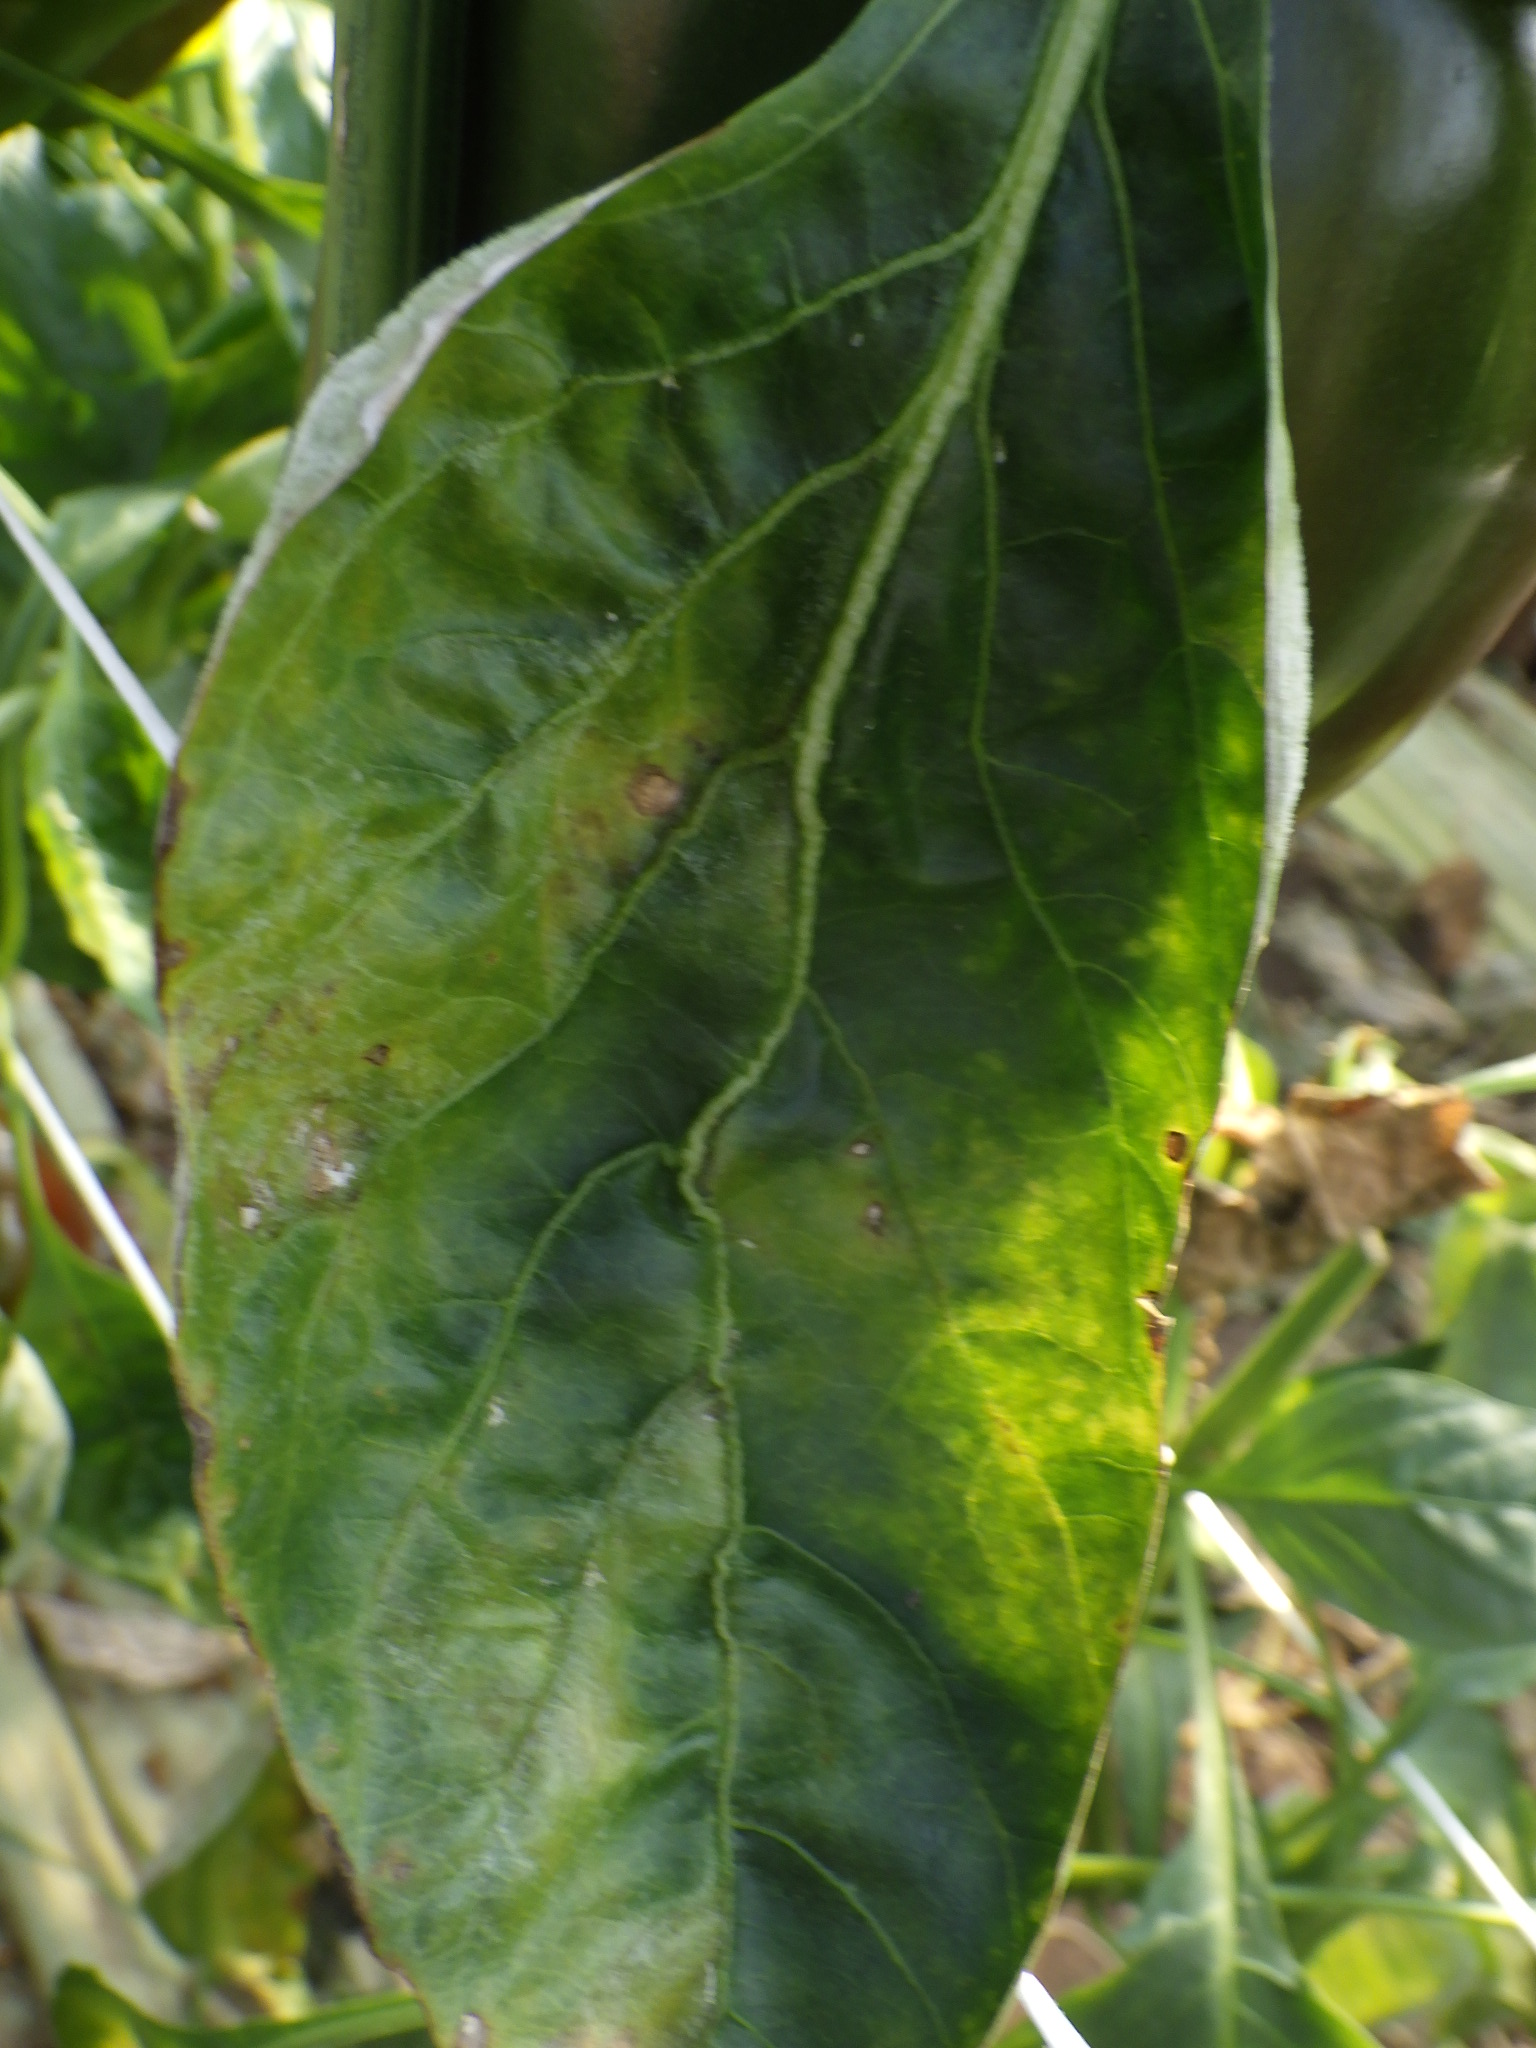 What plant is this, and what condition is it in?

bell pepper, downy mildew, thrips
